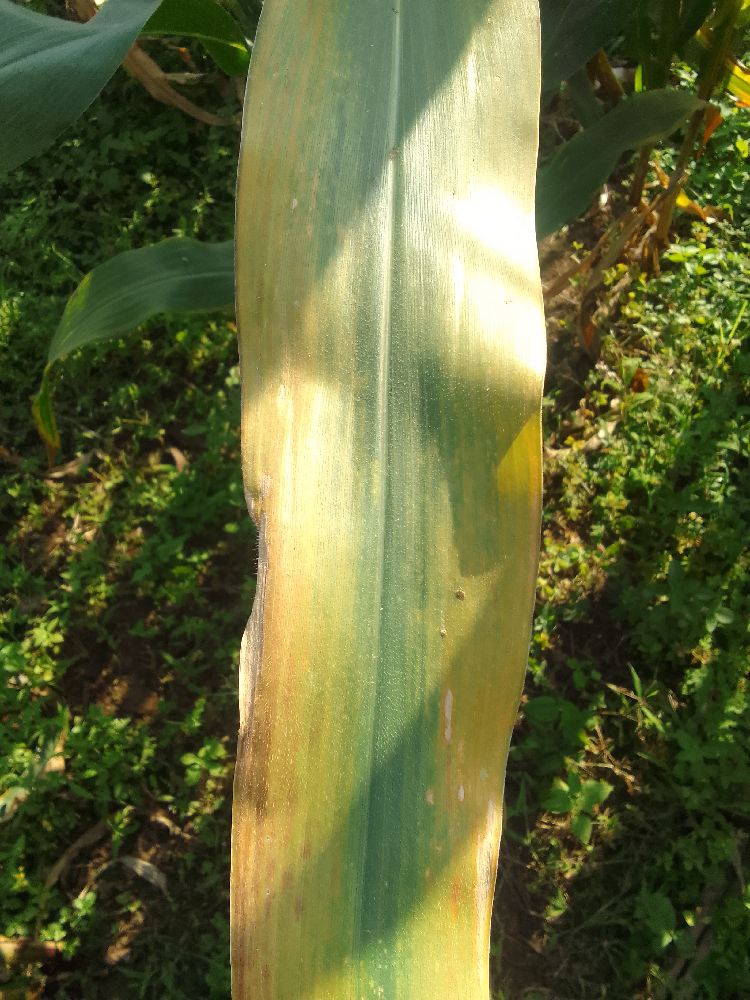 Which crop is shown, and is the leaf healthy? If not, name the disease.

maize, maize lethal necrosis
